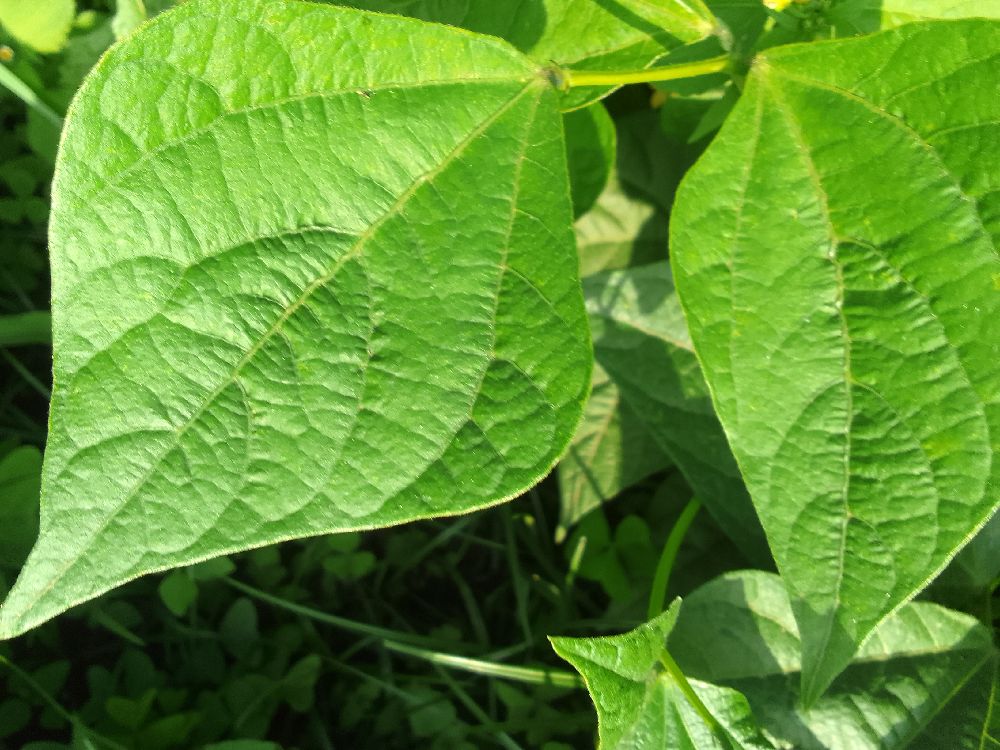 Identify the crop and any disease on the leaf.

common bean, healthy
